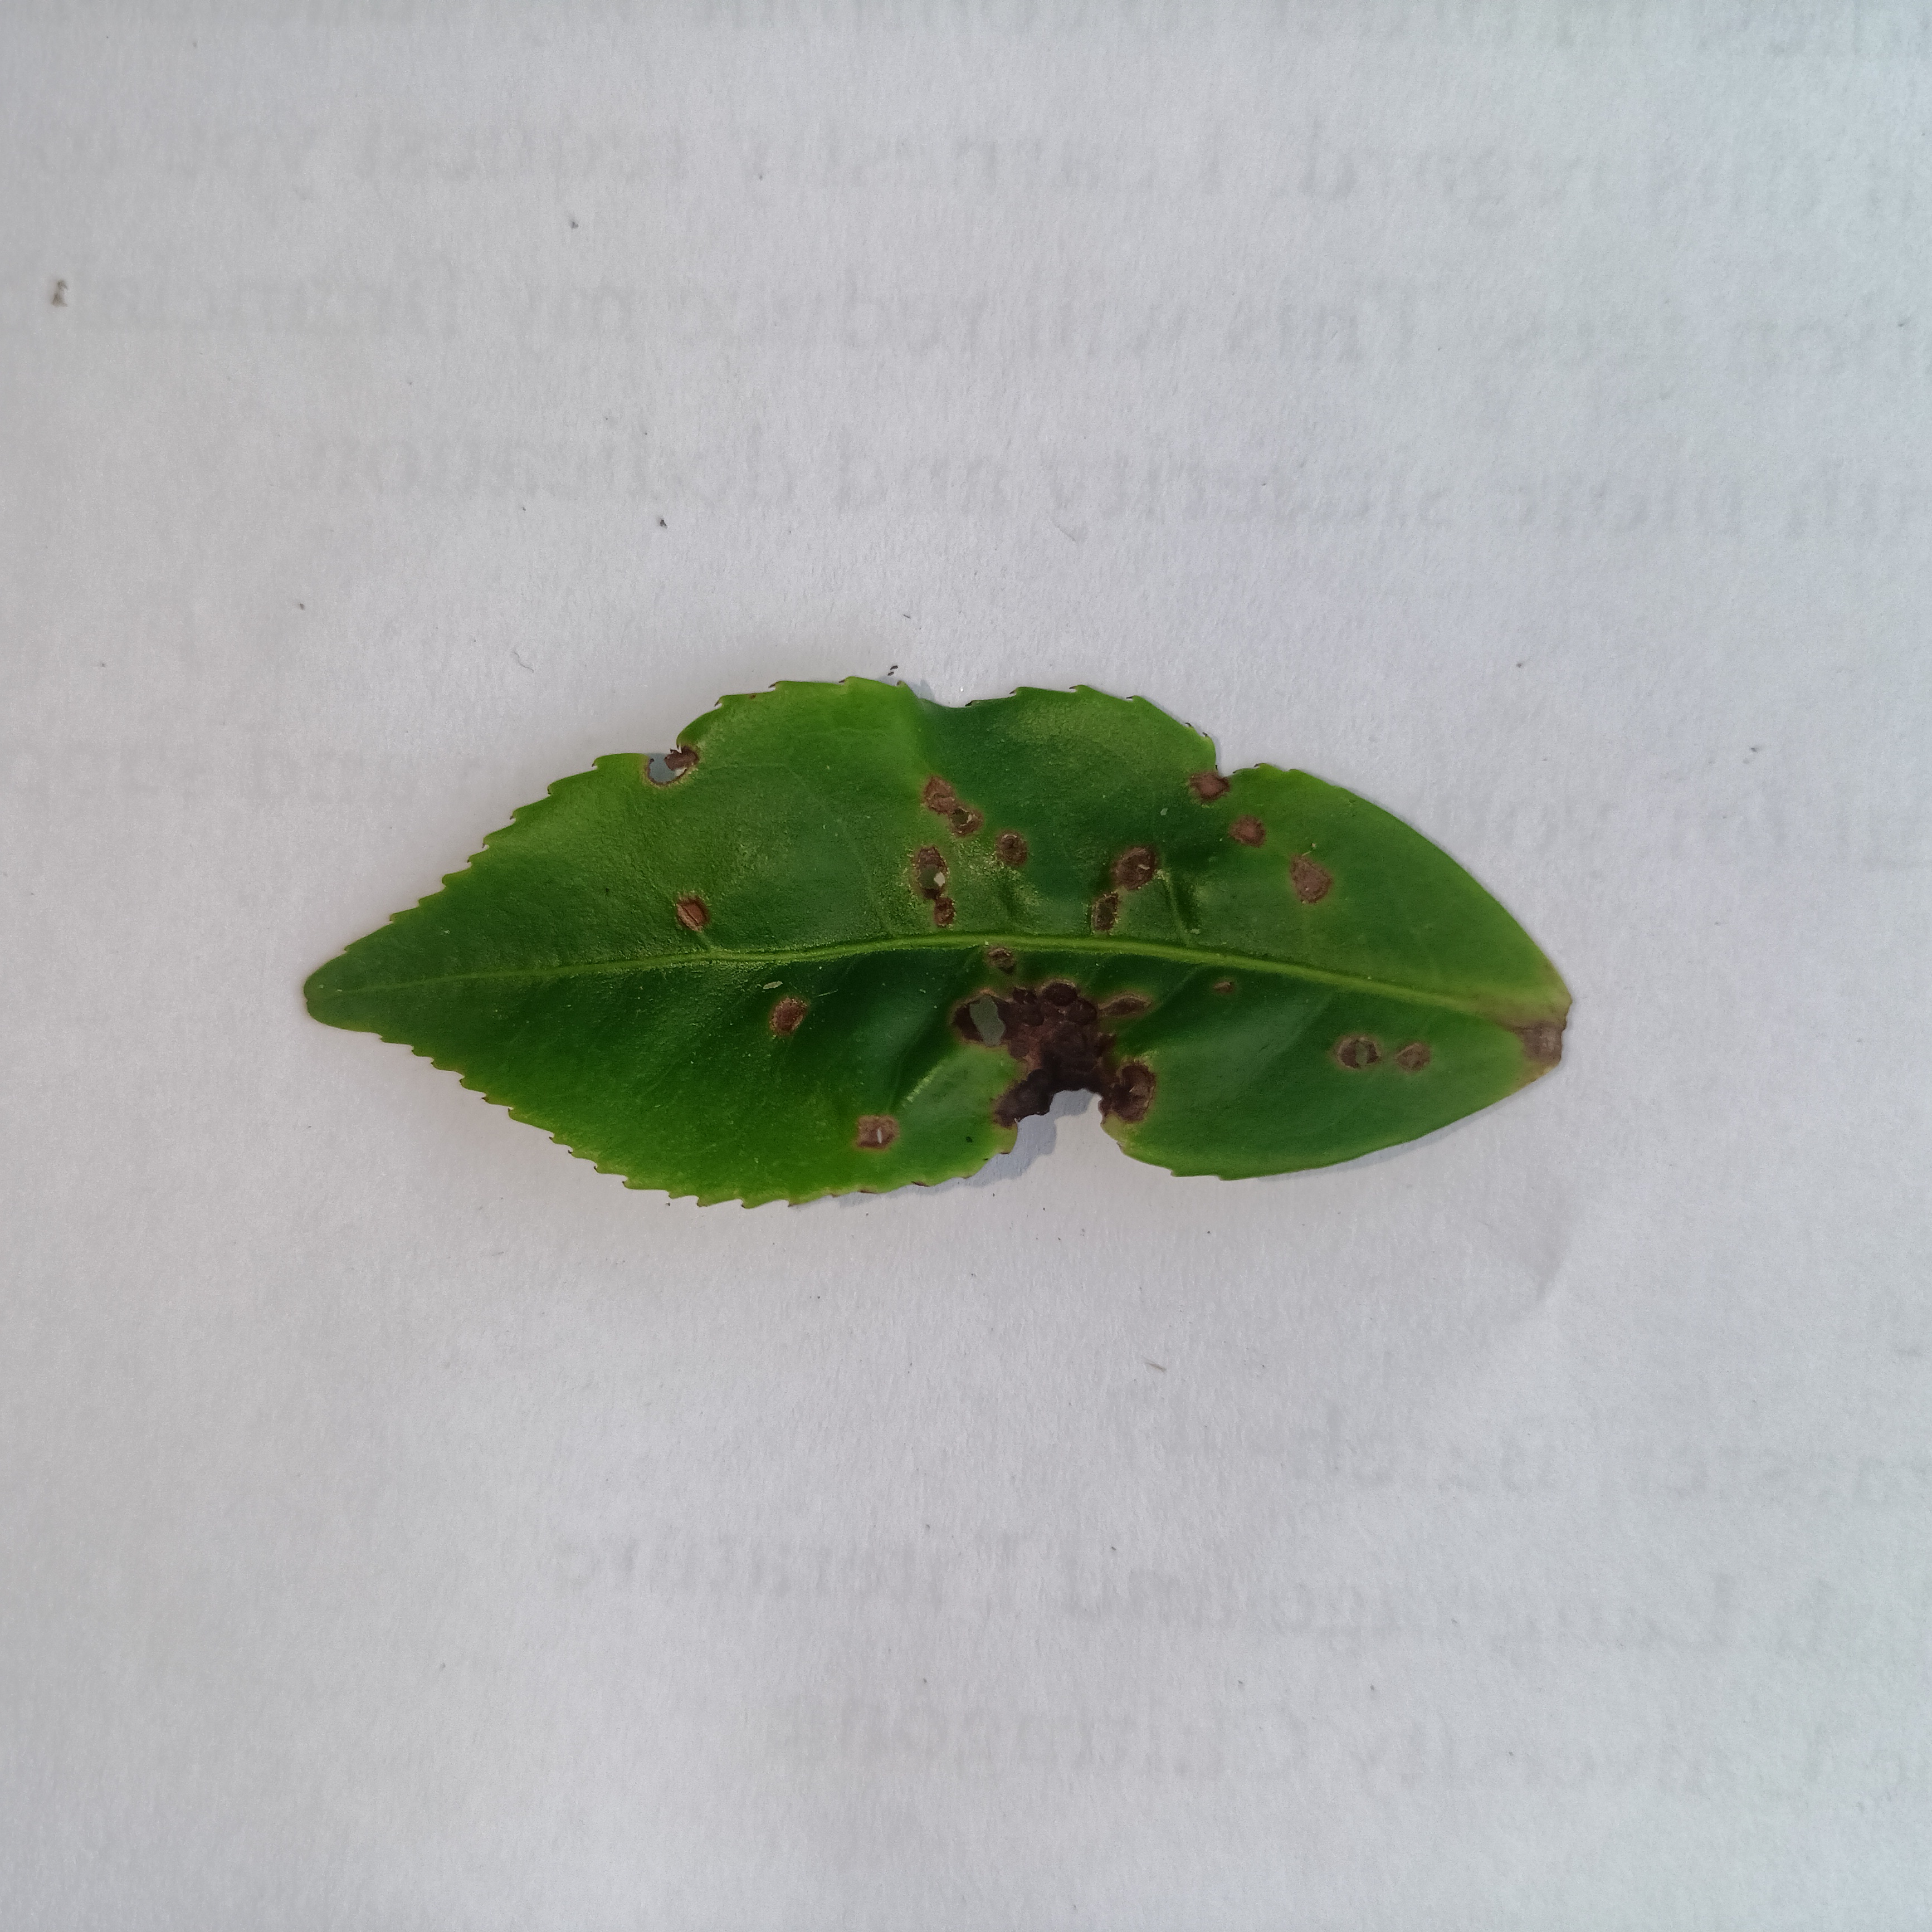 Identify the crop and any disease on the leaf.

tea, helopeltis
